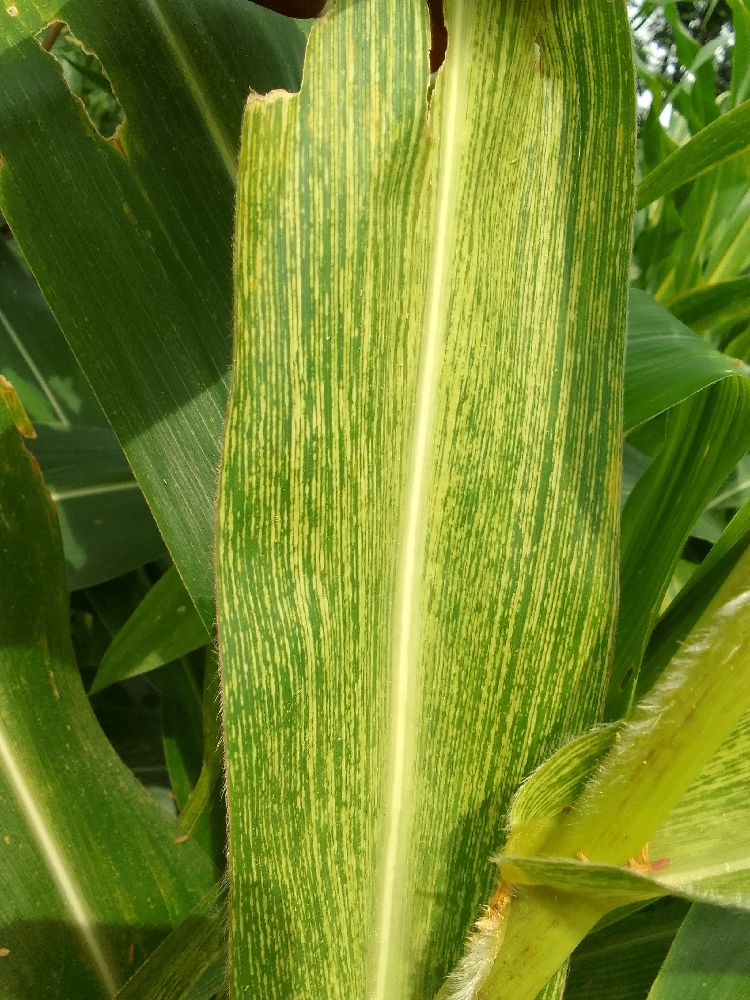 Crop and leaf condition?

maize, maize streak virus
